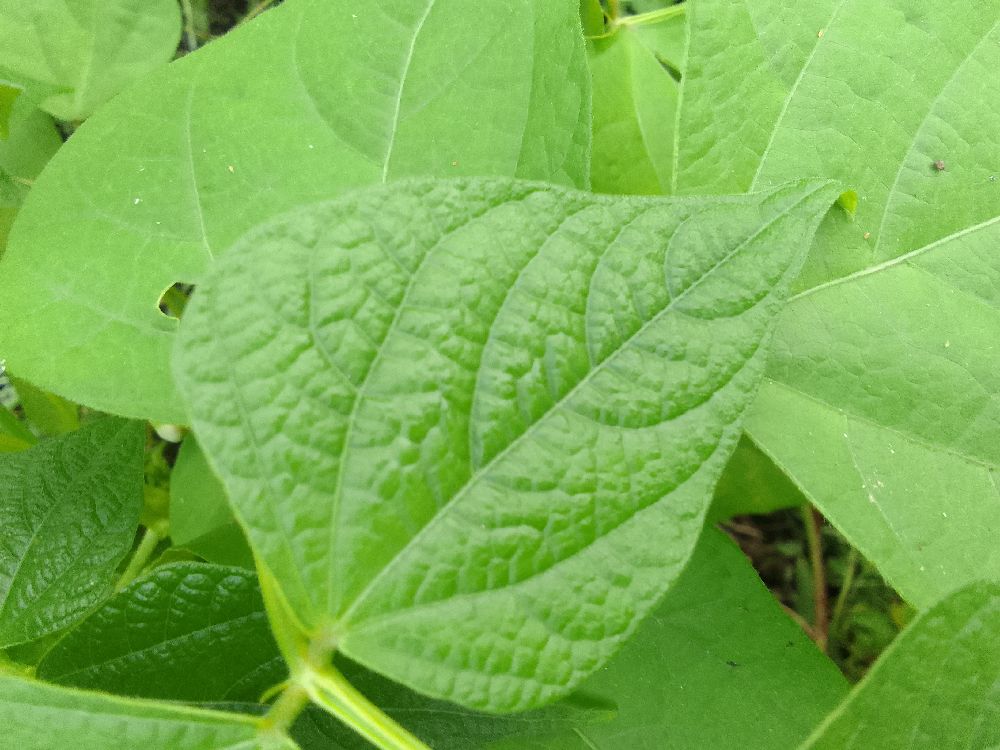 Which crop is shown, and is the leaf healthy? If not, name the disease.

common bean, healthy
